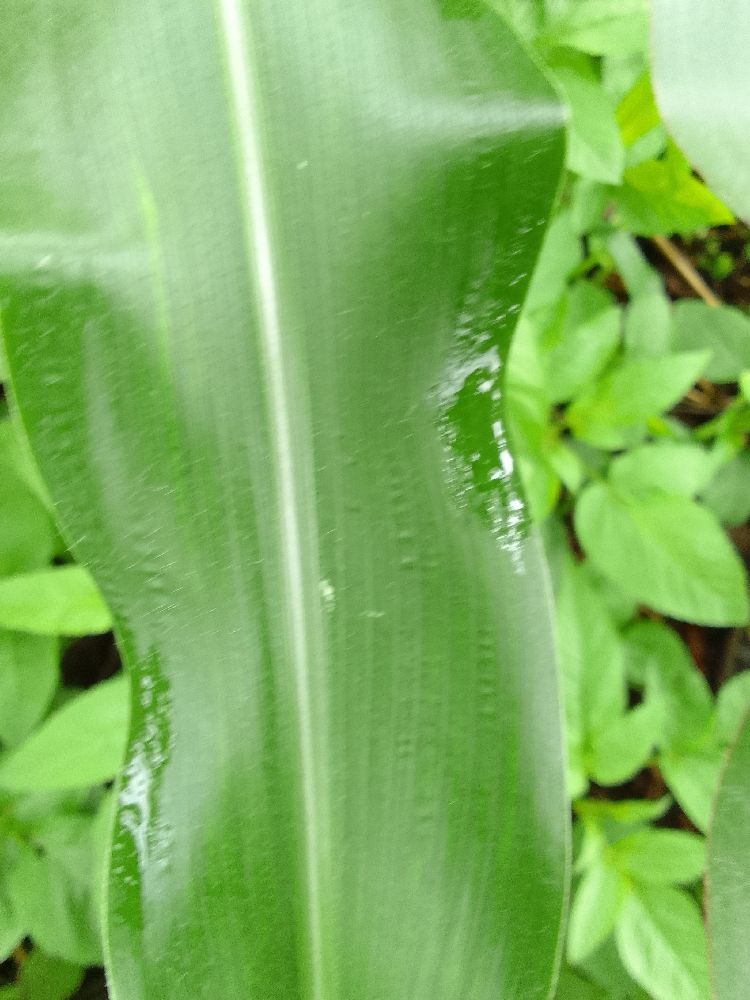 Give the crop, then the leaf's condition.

maize, healthy
